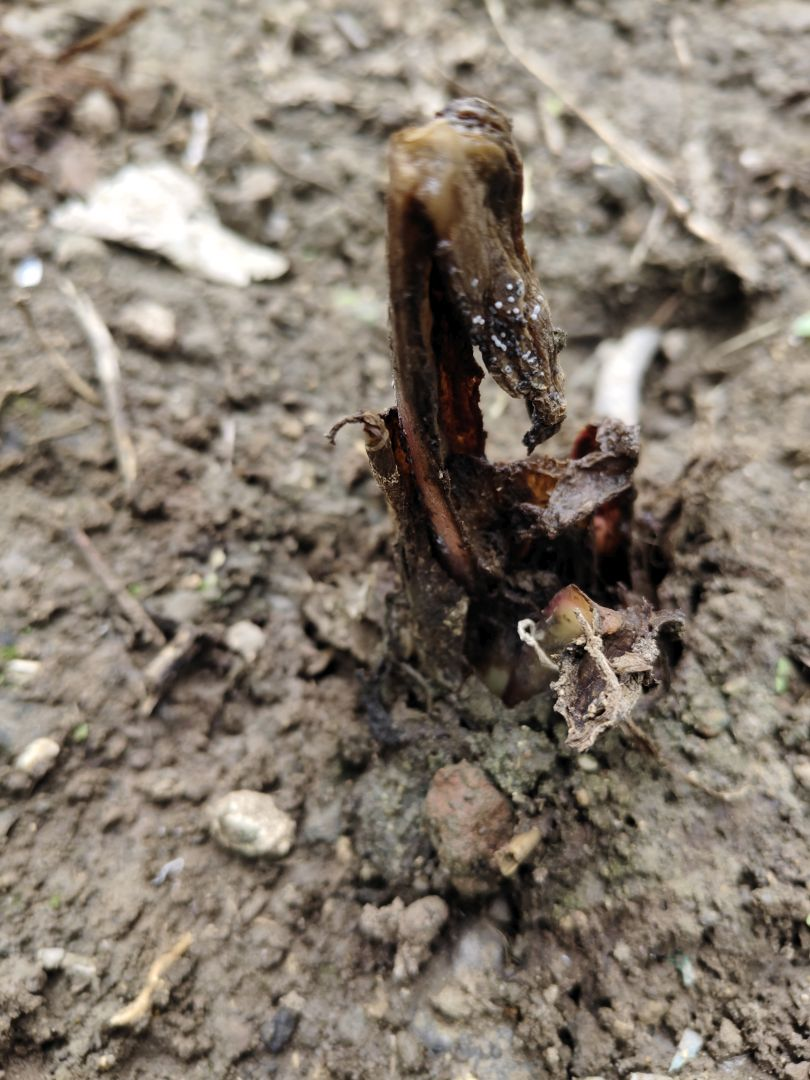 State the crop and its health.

taro, root rot
